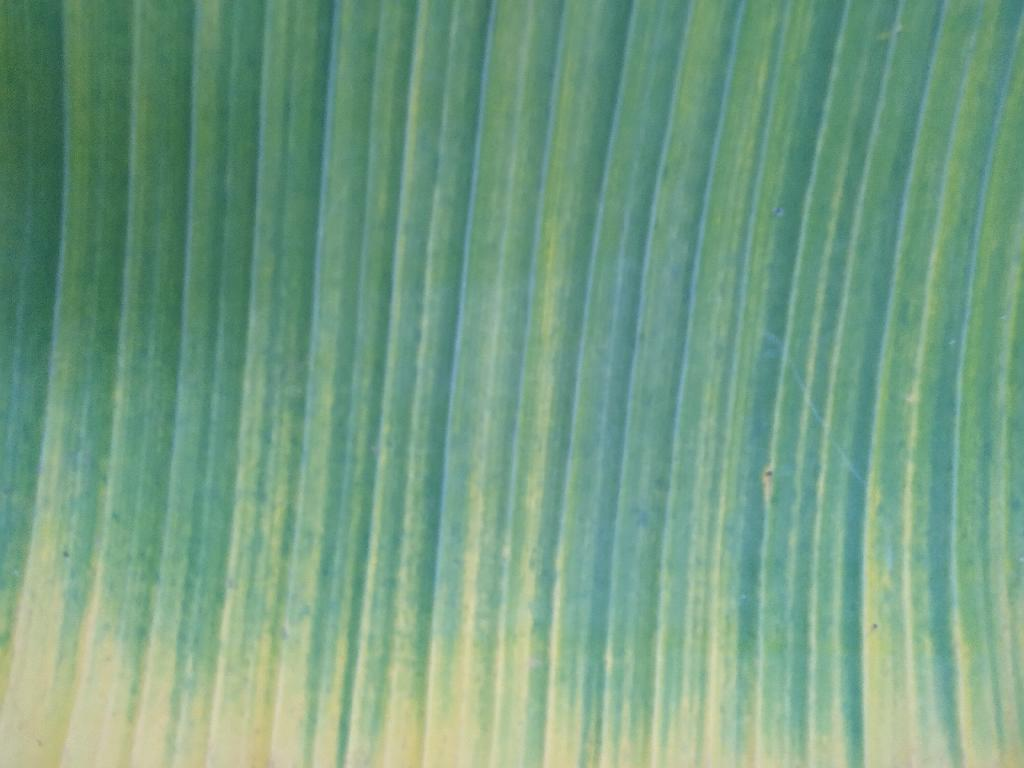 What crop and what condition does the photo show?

banana, fusarium wilt race 1
